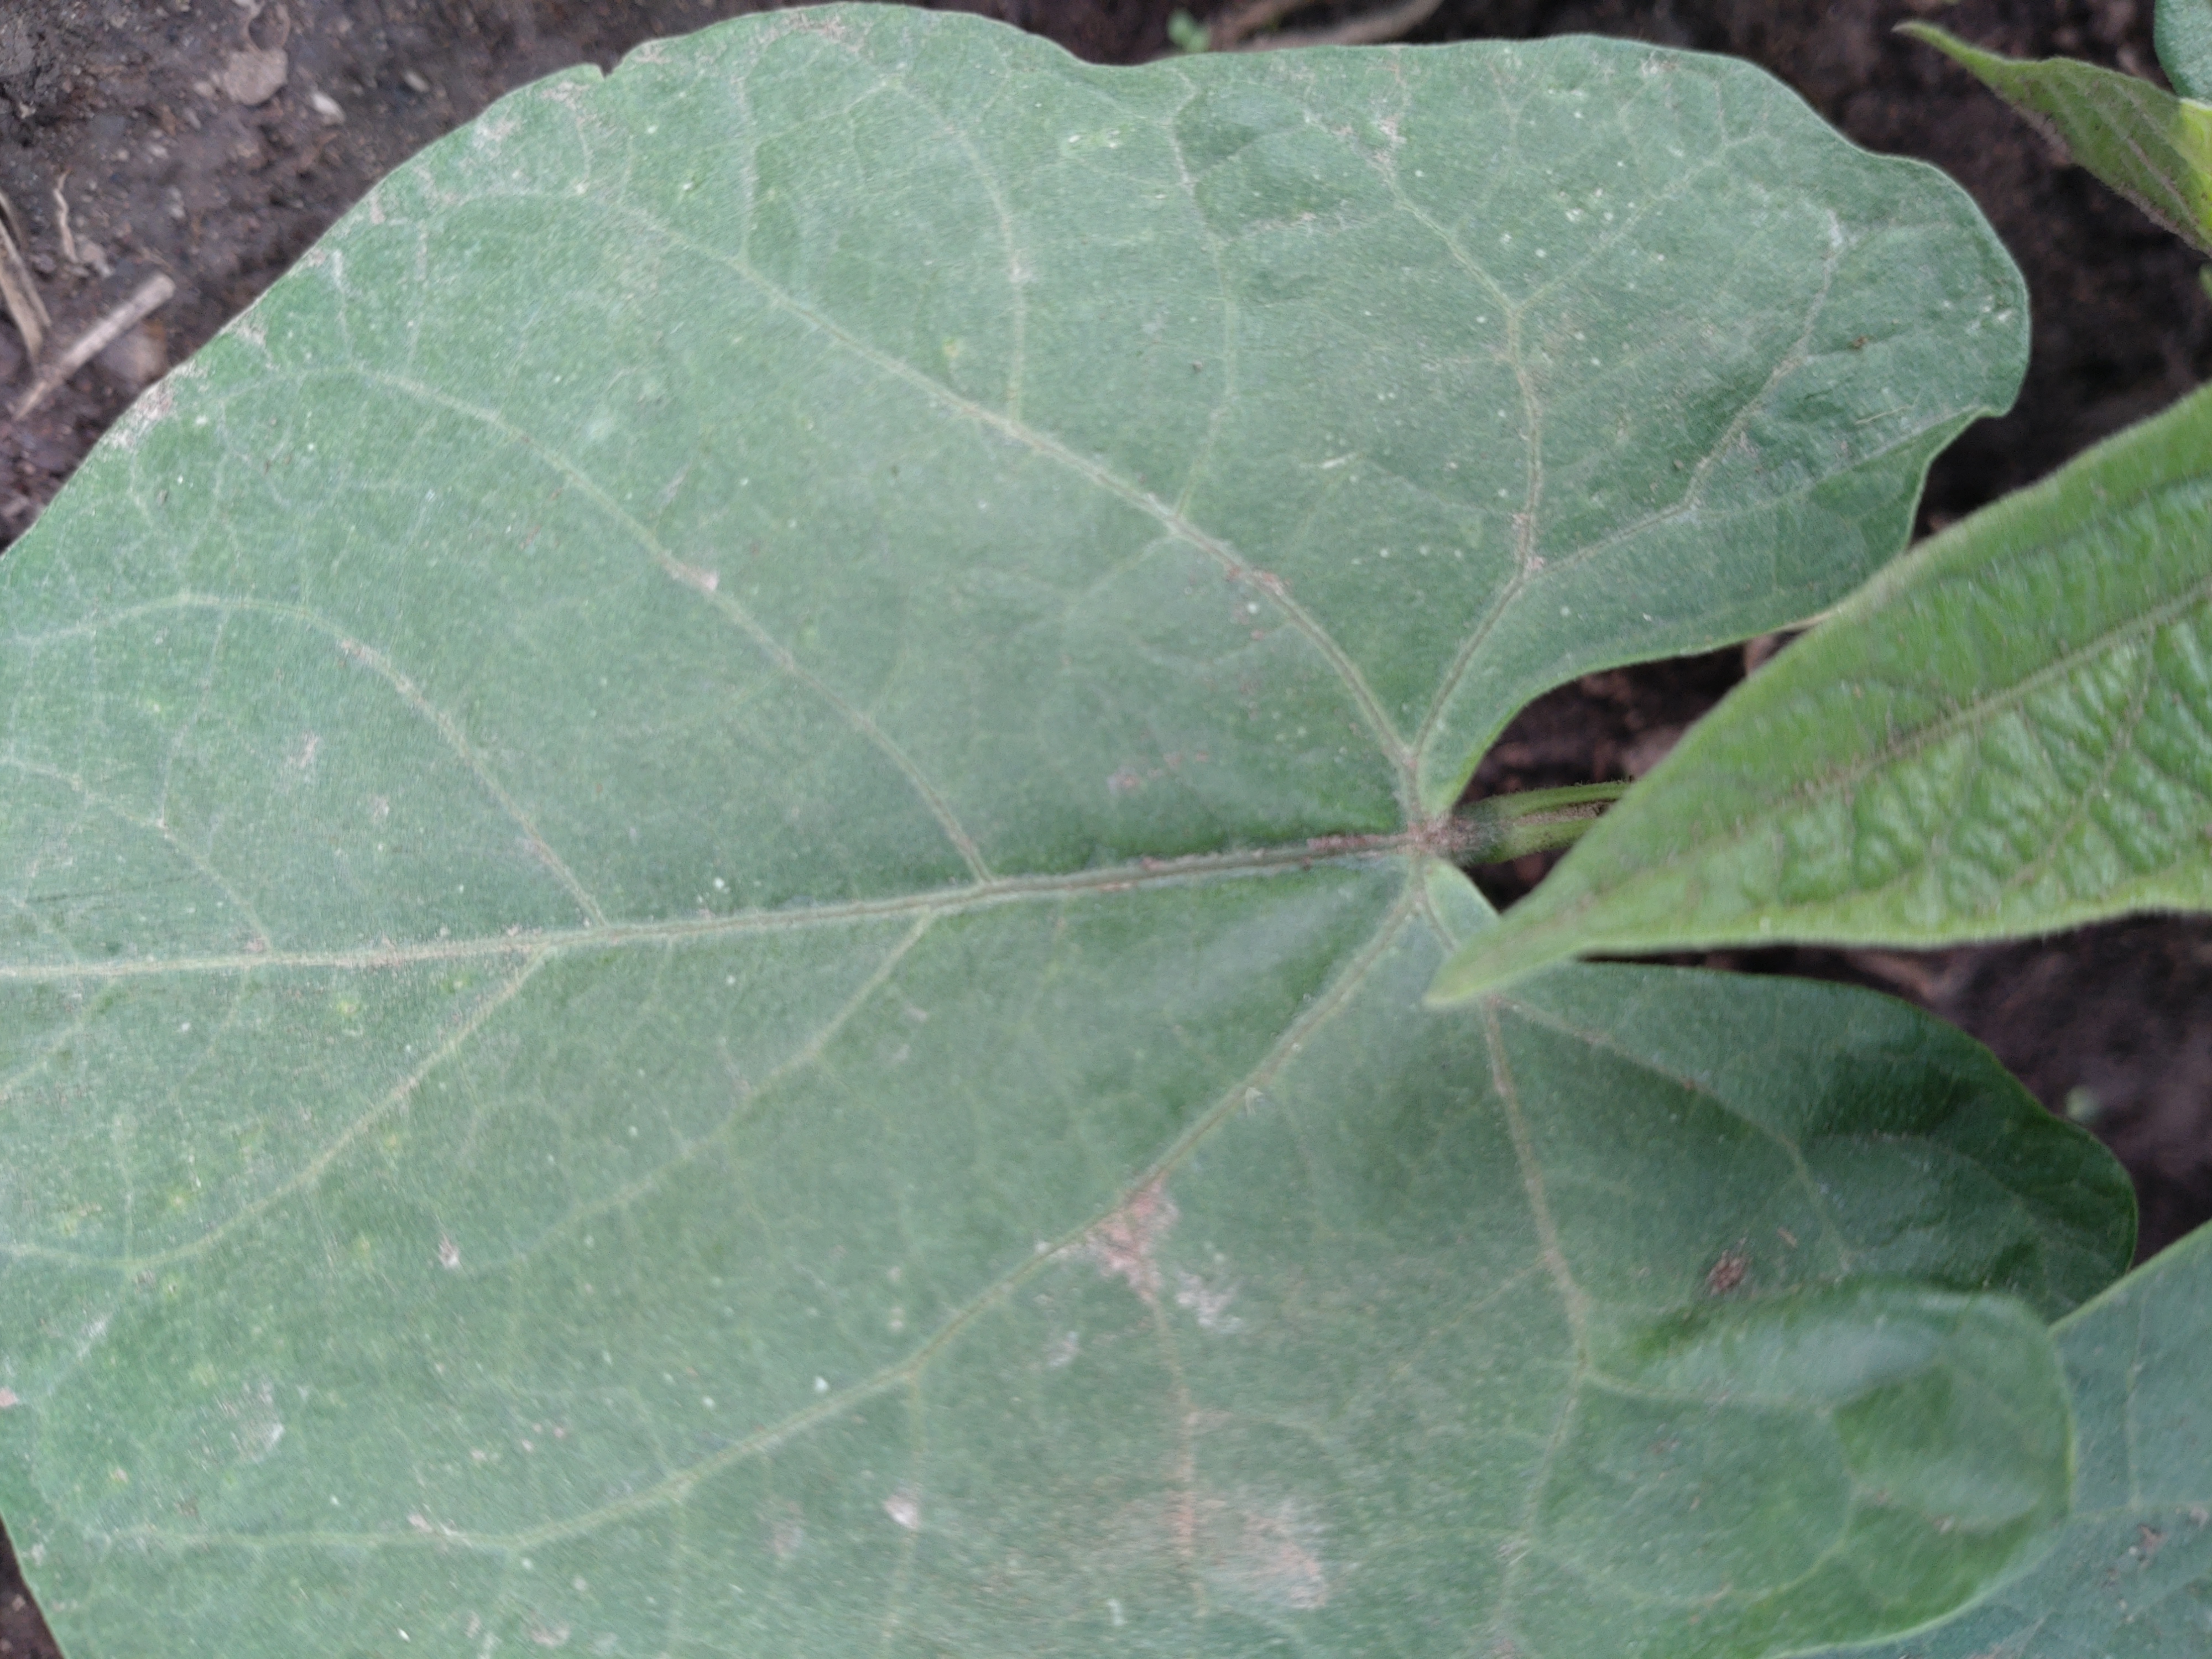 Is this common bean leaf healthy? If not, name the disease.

healthy
